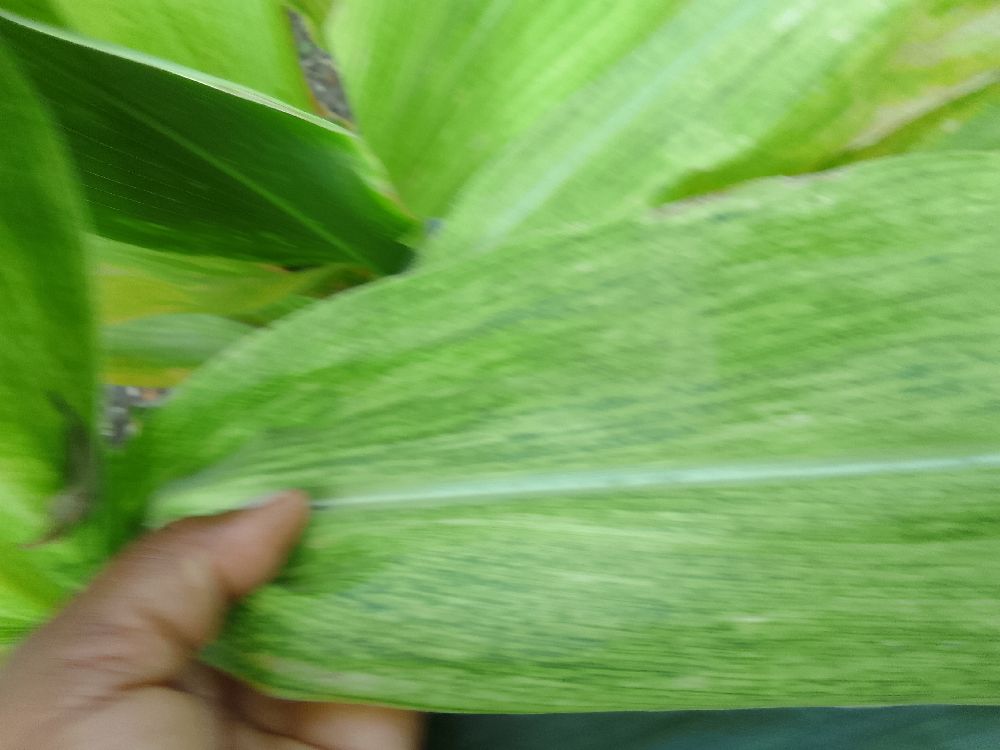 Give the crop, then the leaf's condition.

maize, maize lethal necrosis
